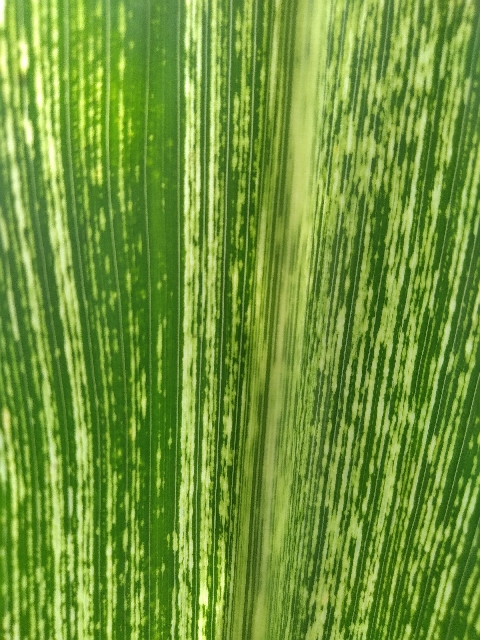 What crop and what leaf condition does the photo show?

maize, maize streak virus
